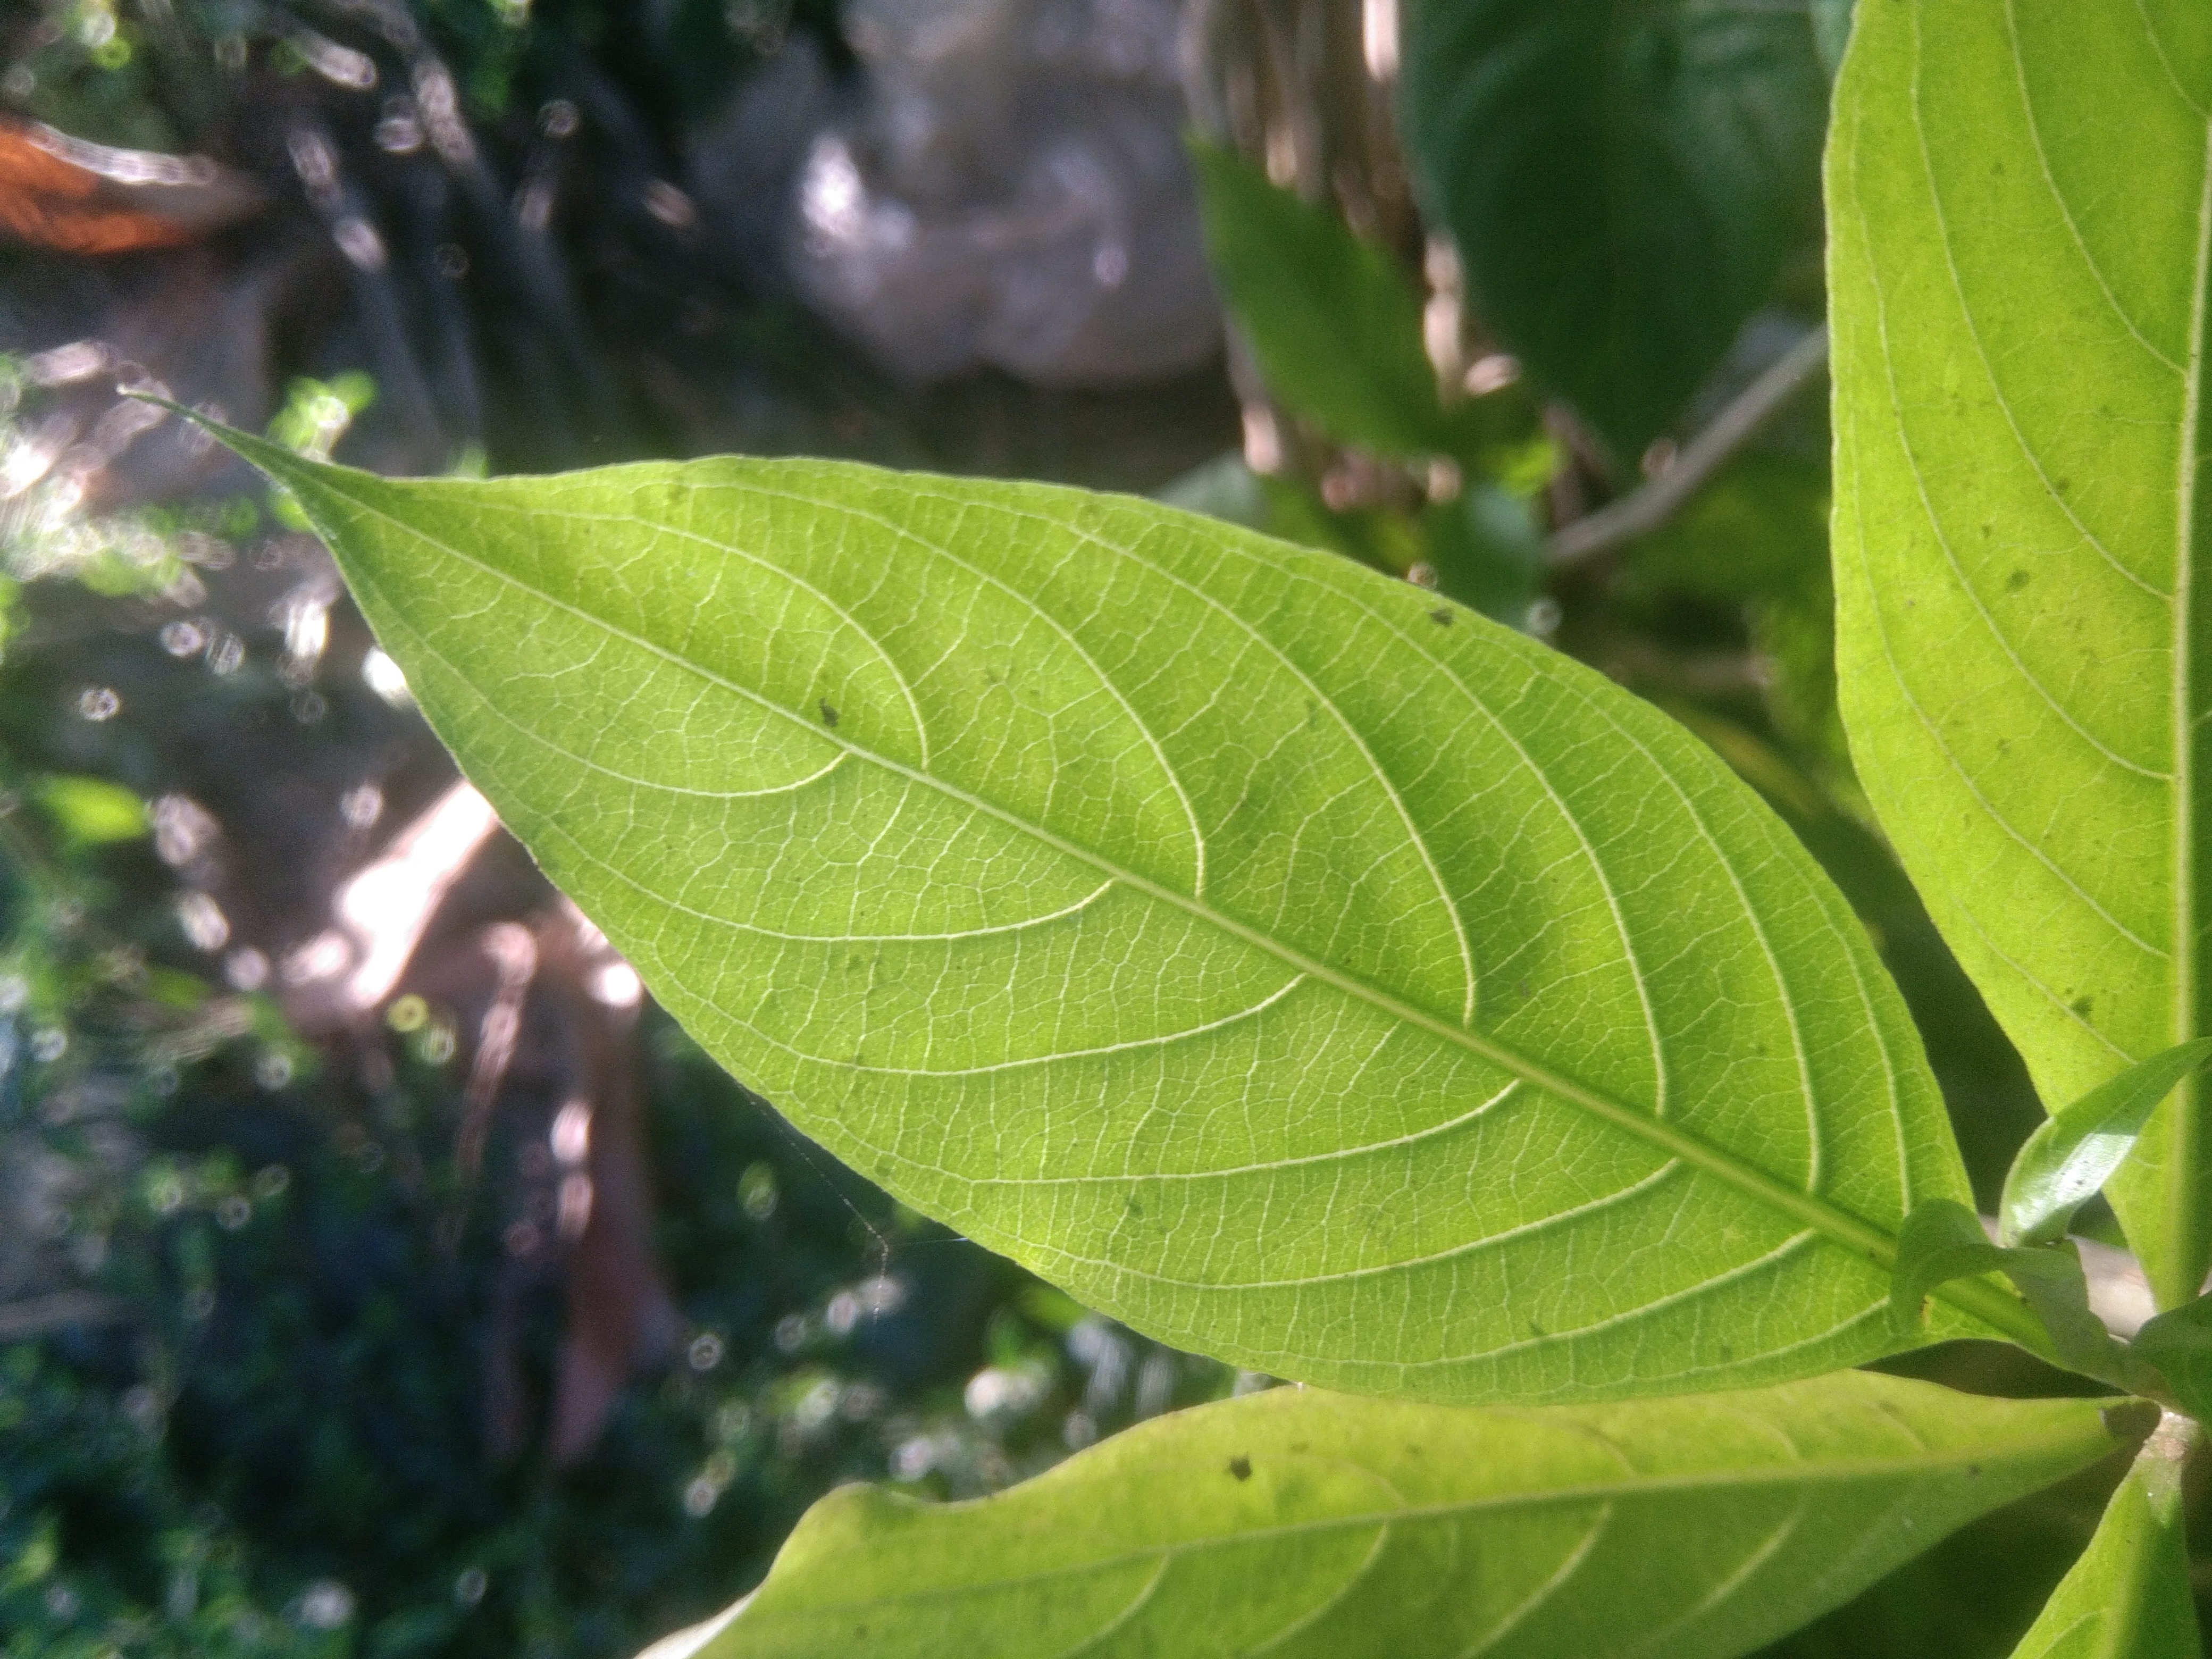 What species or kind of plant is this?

vasaka
